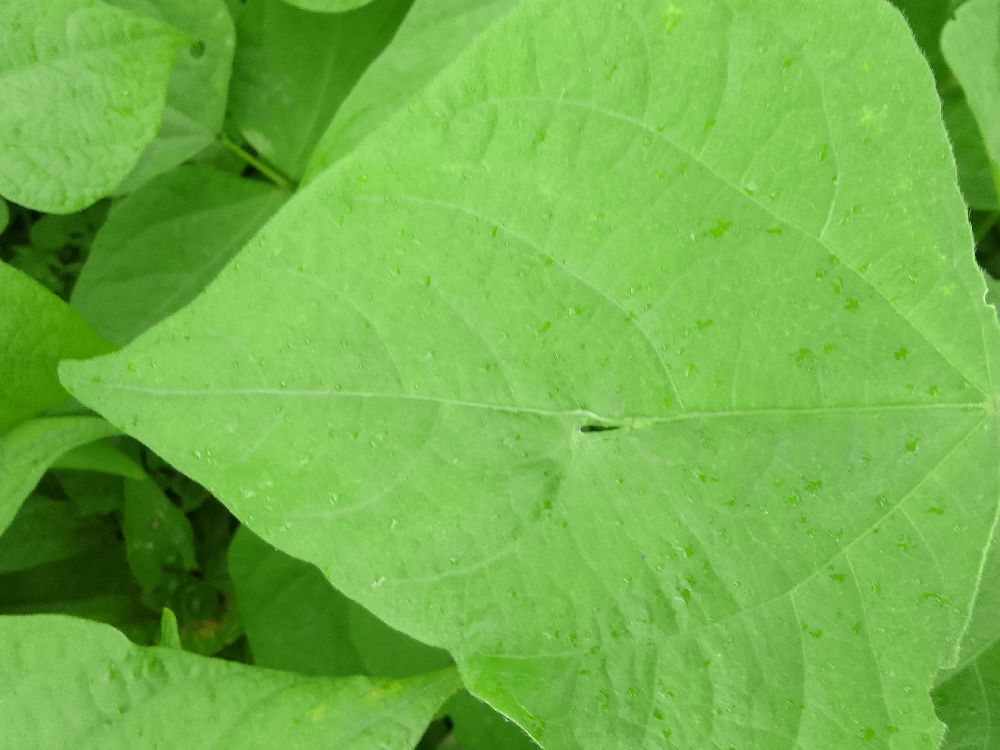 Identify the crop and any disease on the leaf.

common bean, healthy
